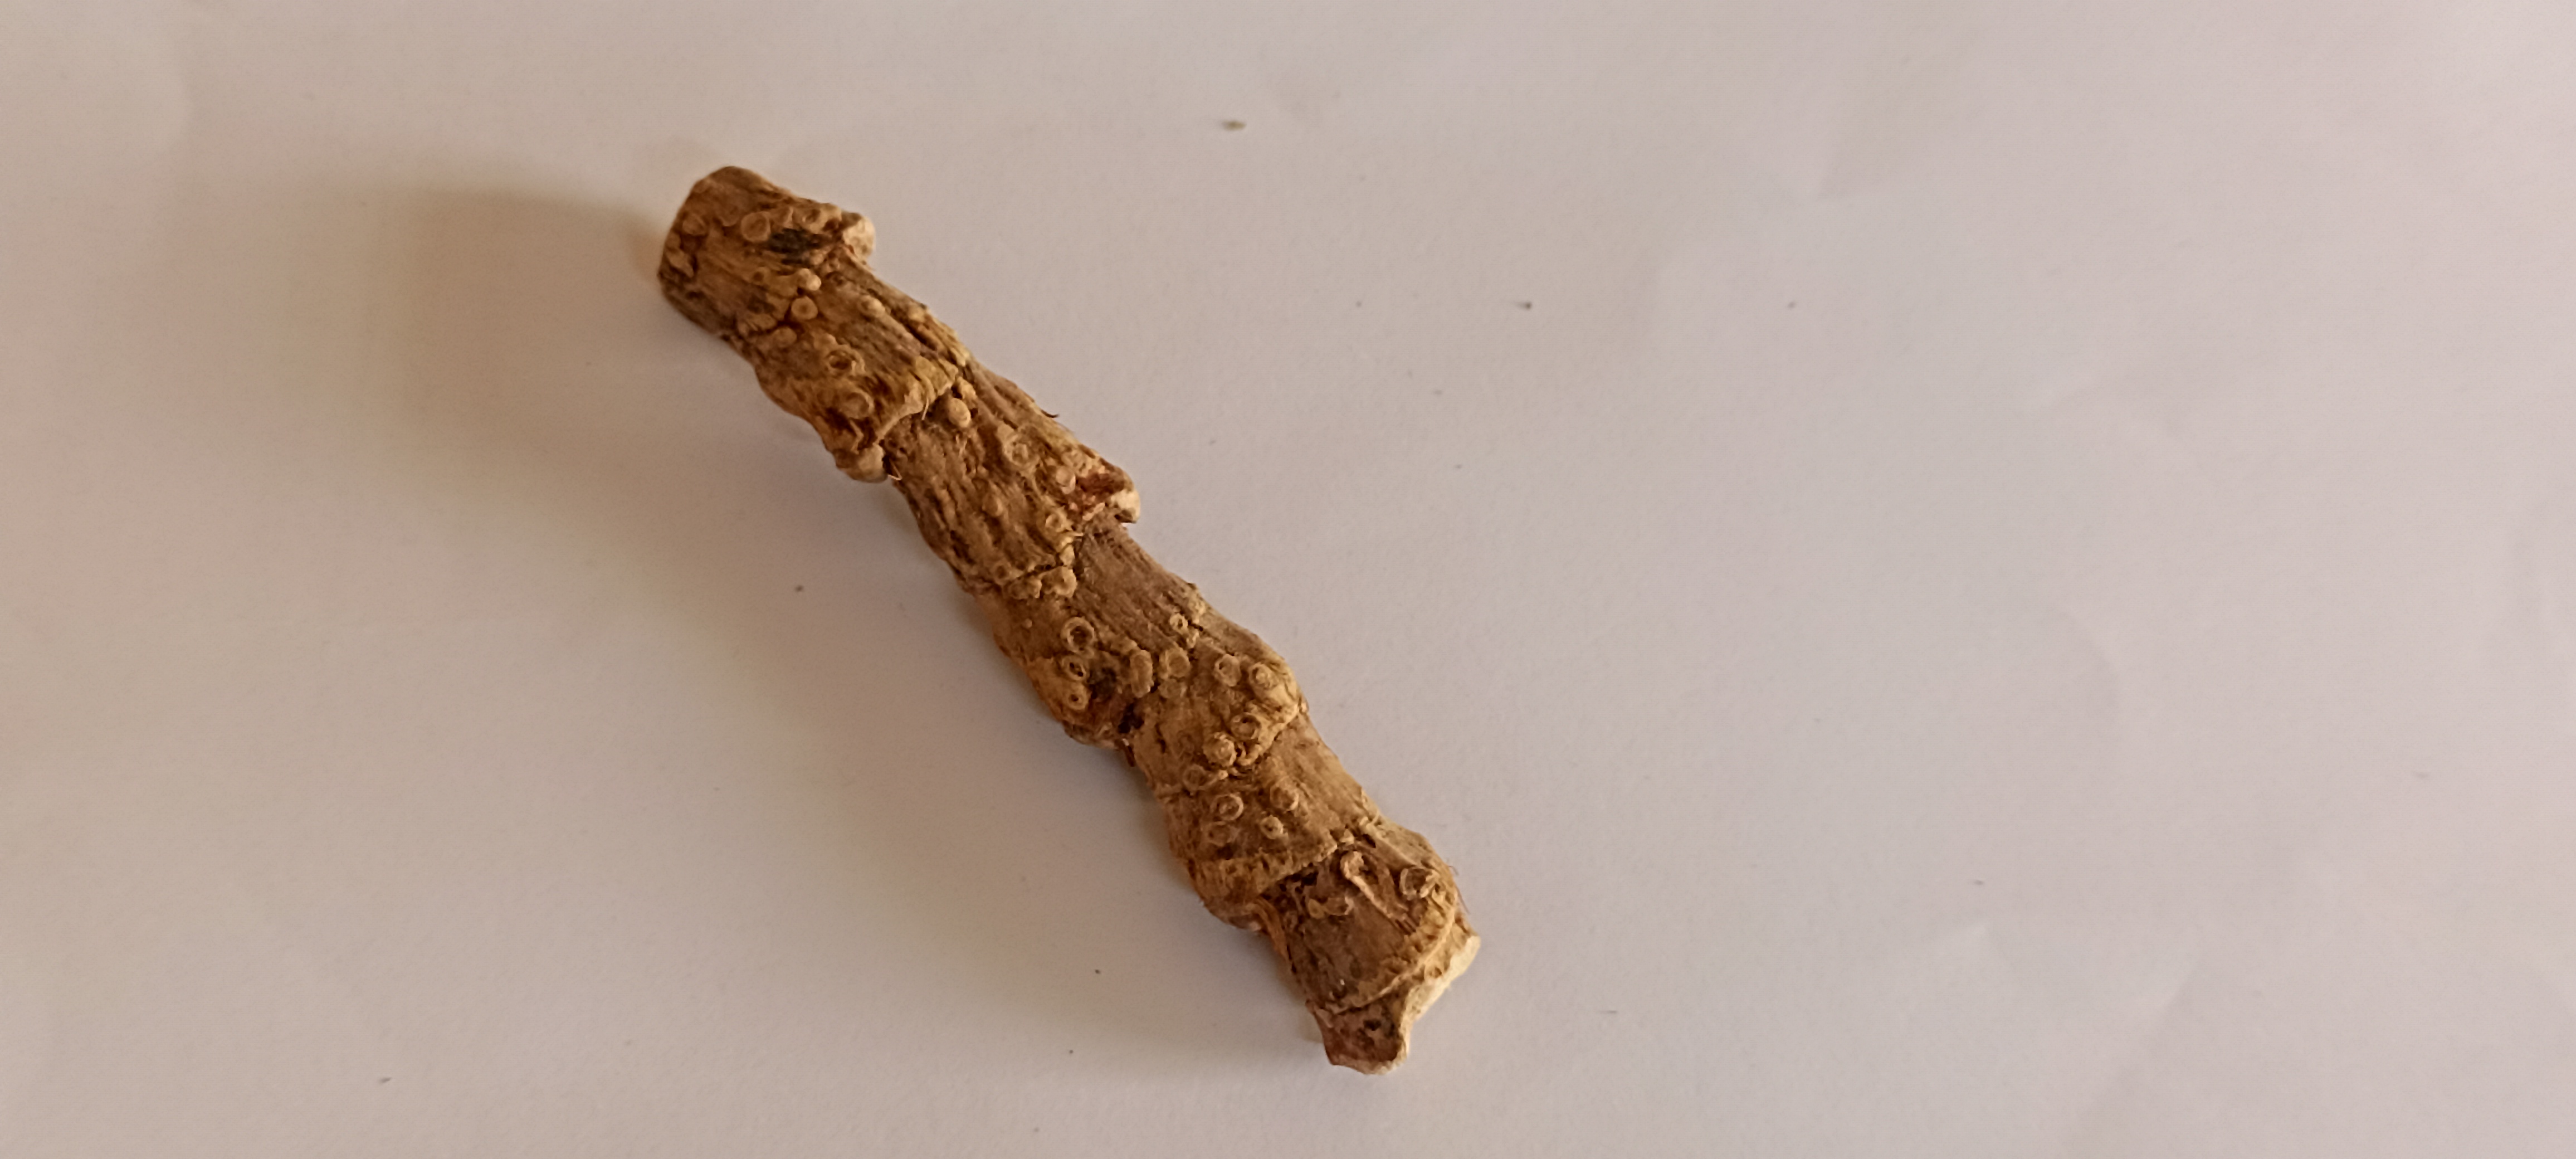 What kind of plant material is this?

vekhand
